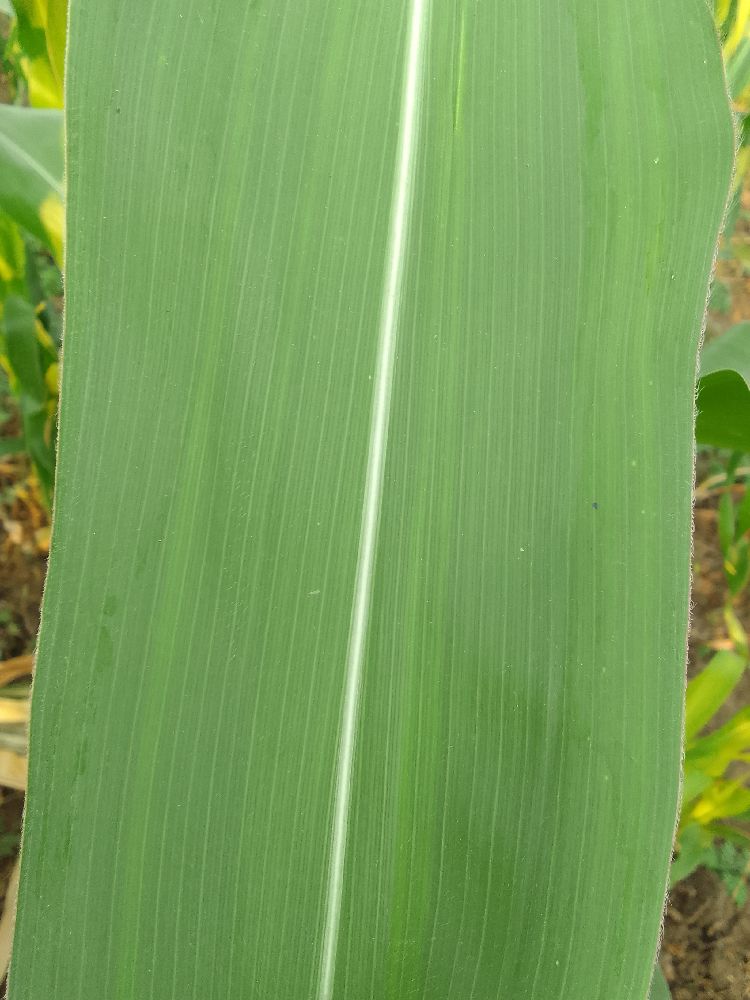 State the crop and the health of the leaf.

maize, healthy
